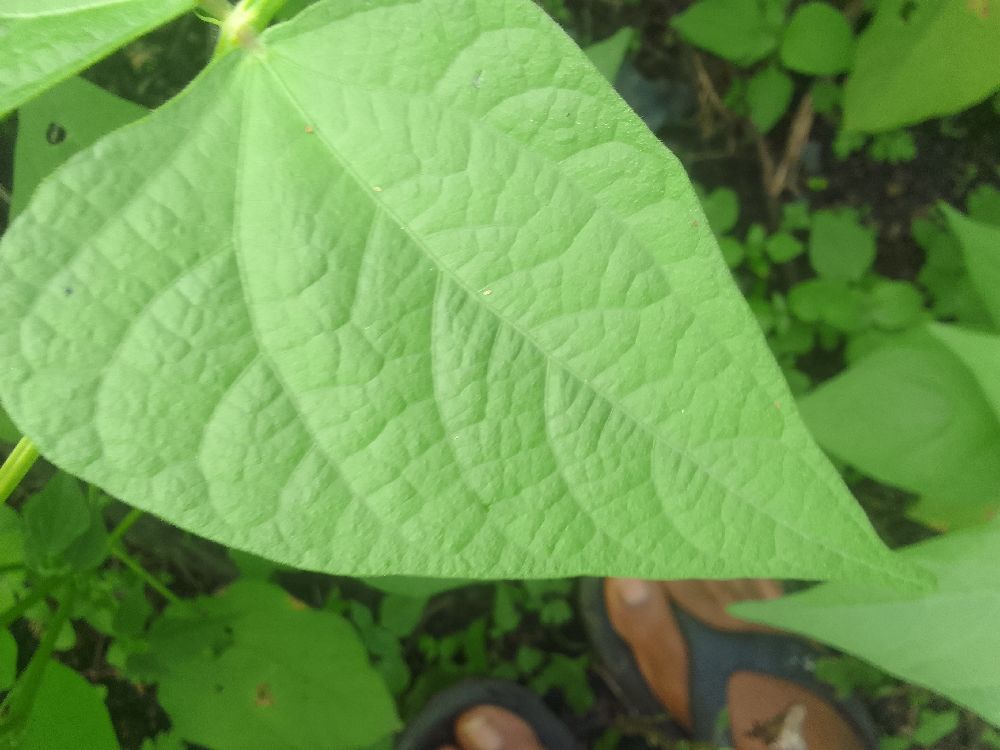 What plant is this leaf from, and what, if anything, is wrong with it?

common bean, healthy
